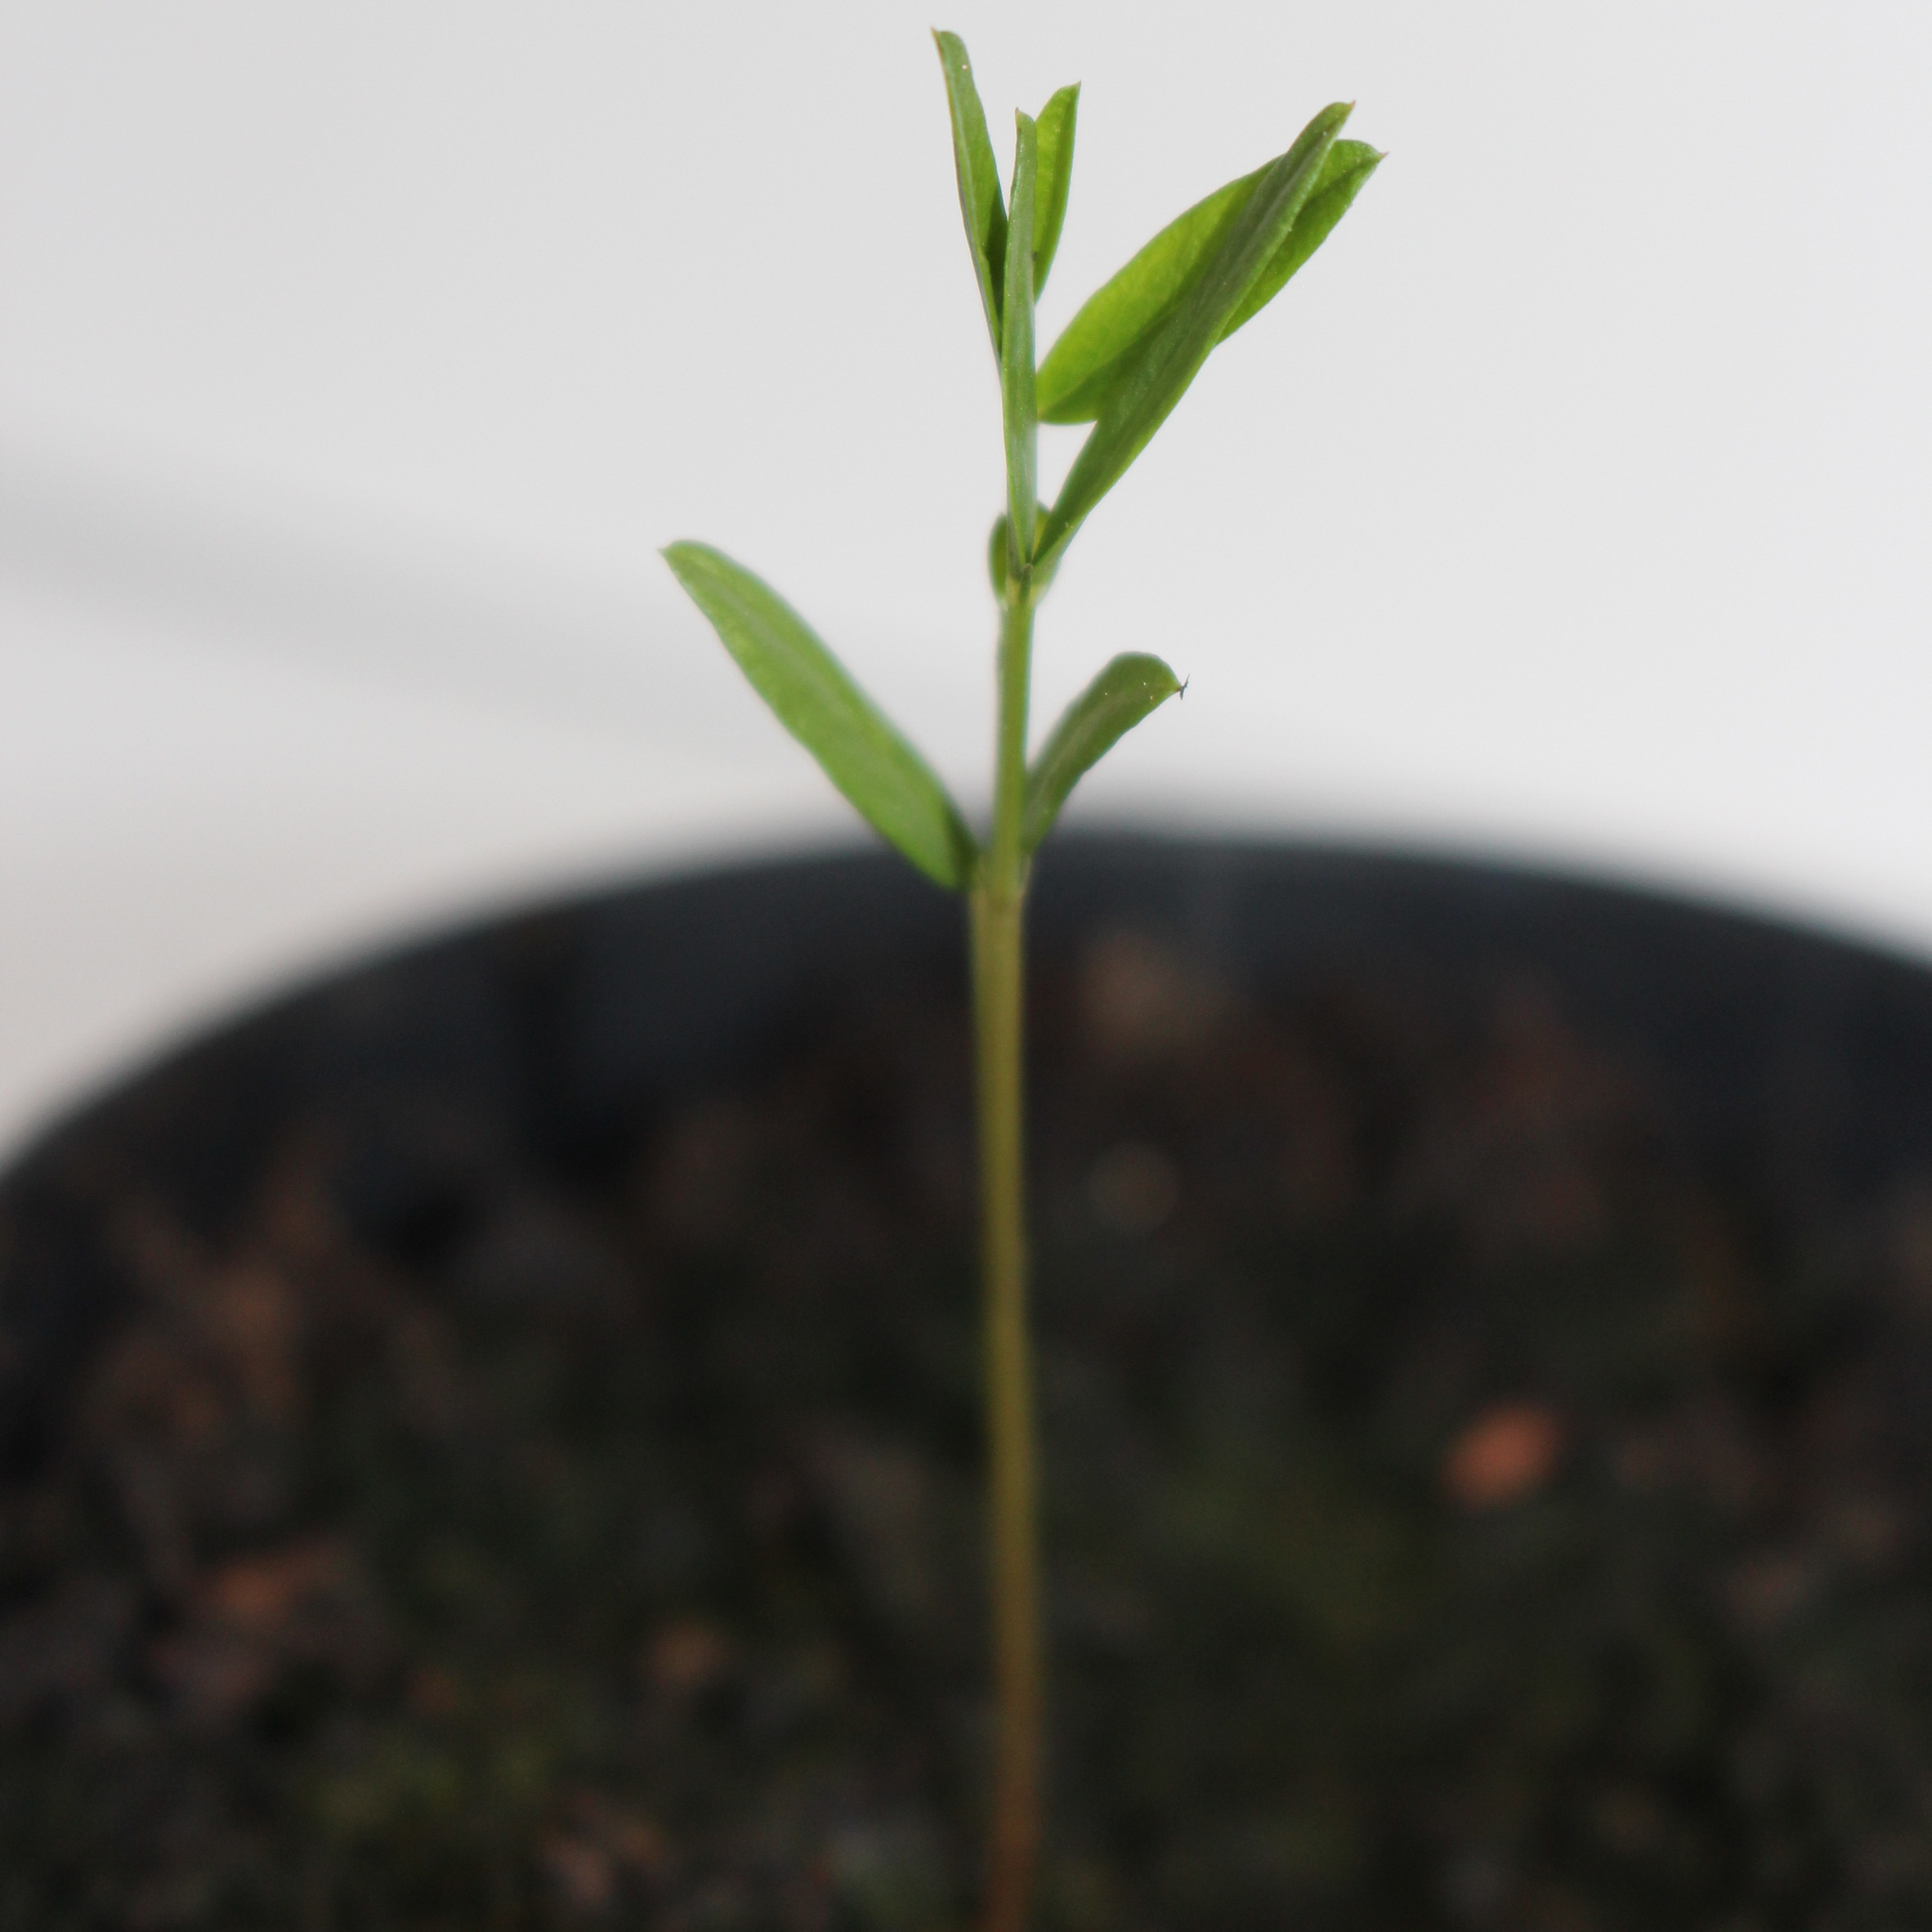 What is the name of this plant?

Vicia sativa
